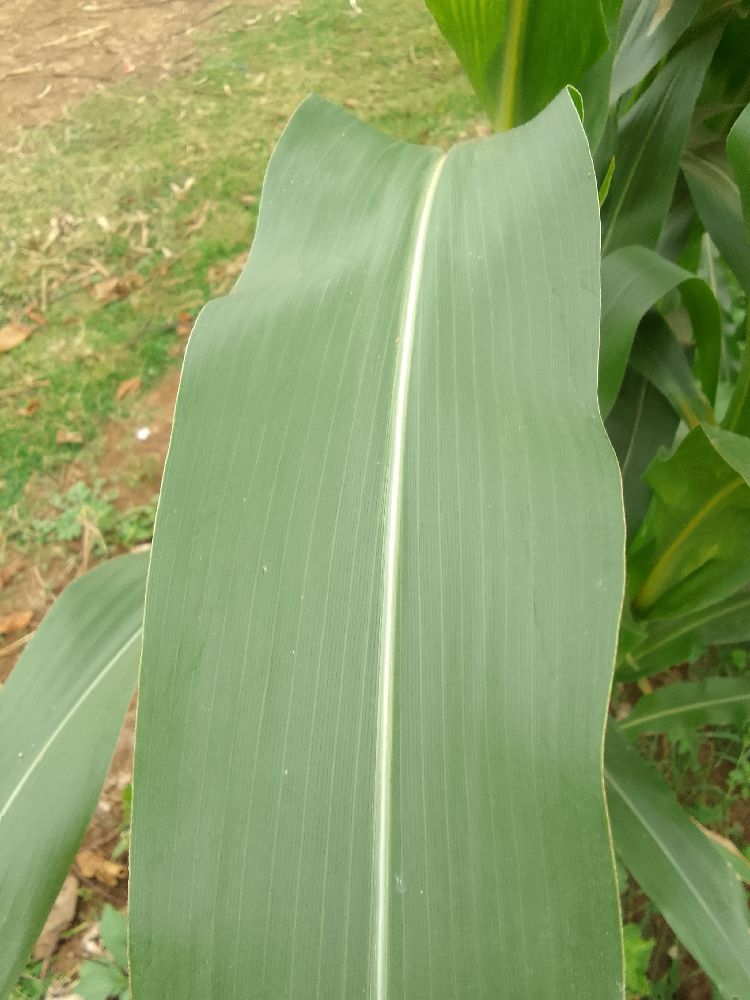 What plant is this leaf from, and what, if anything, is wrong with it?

maize, healthy
